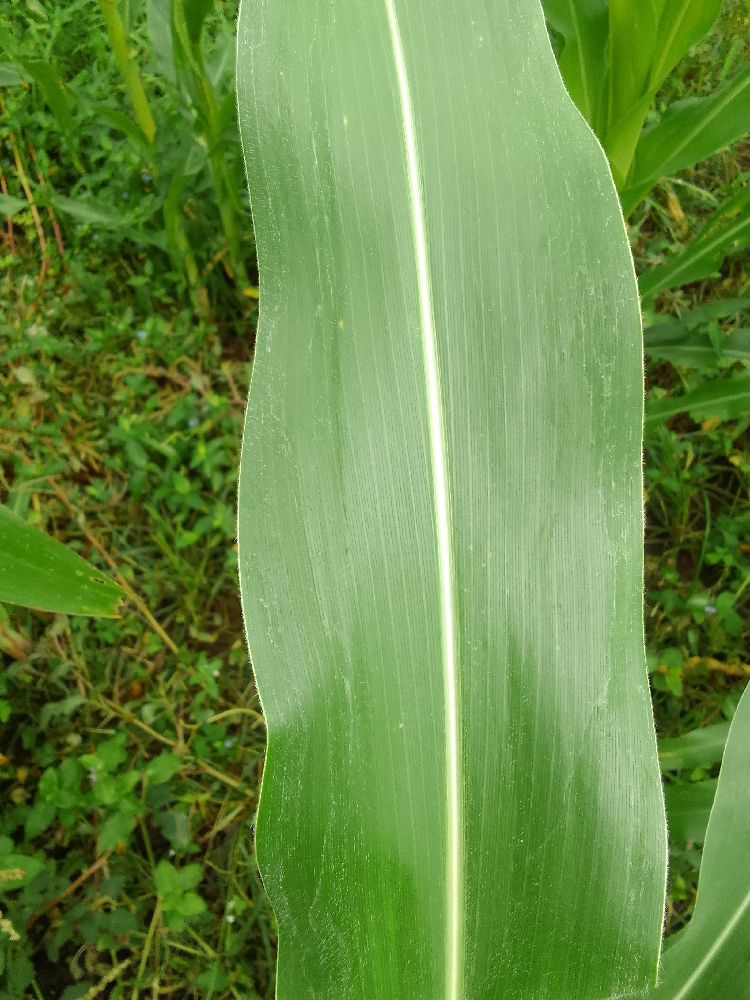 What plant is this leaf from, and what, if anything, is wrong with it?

maize, healthy
